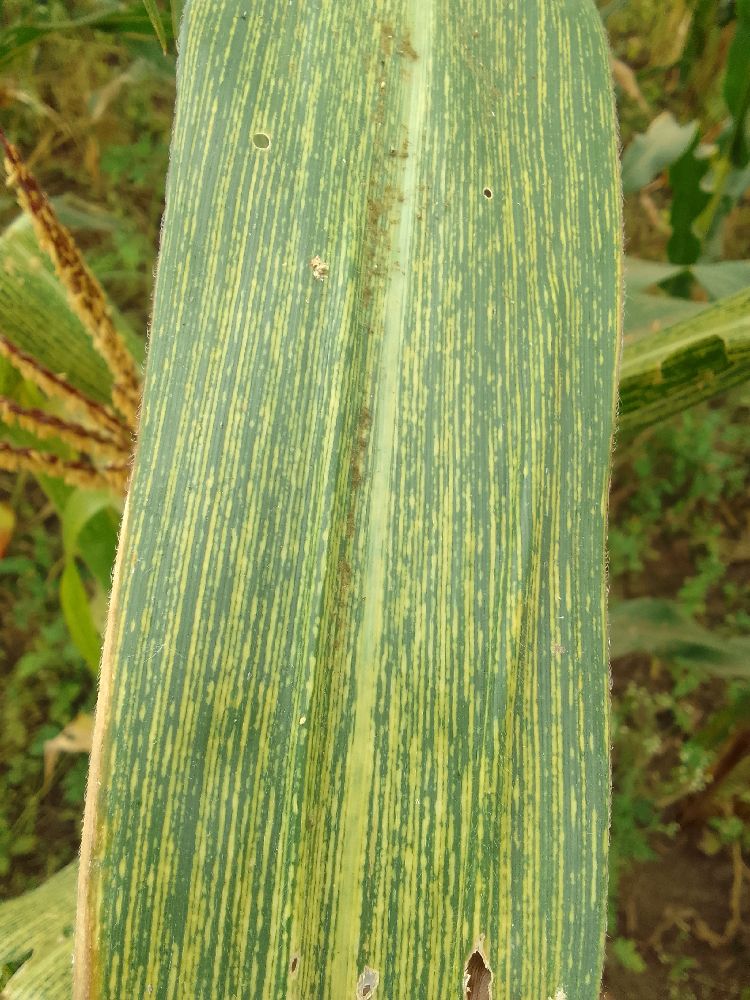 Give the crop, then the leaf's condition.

maize, maize streak virus
